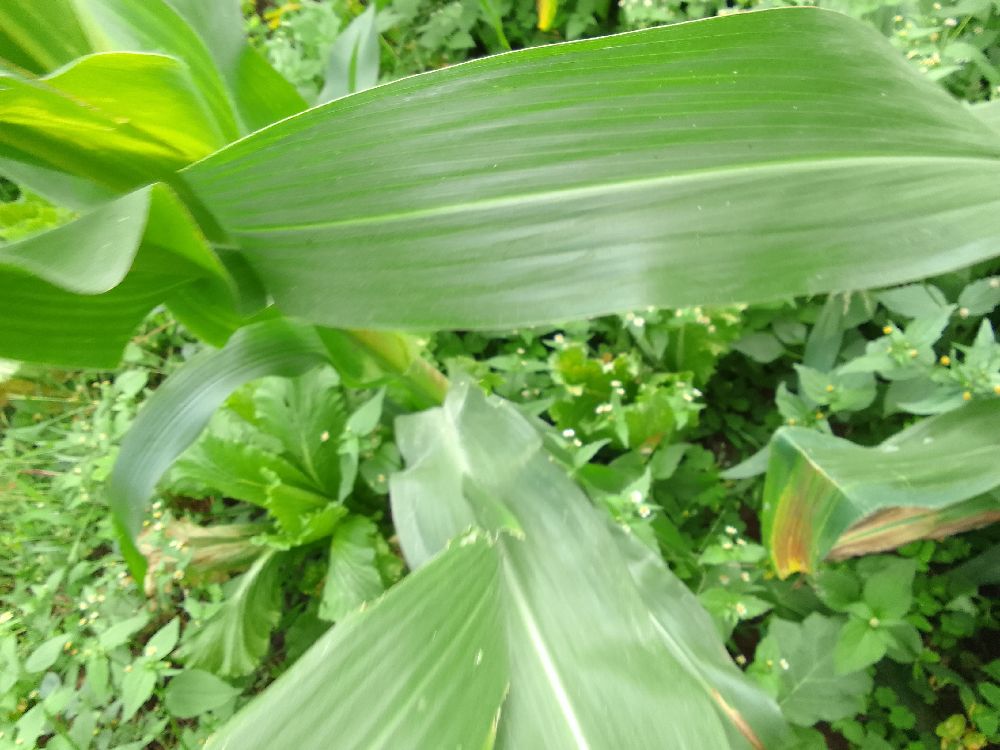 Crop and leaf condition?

maize, healthy
